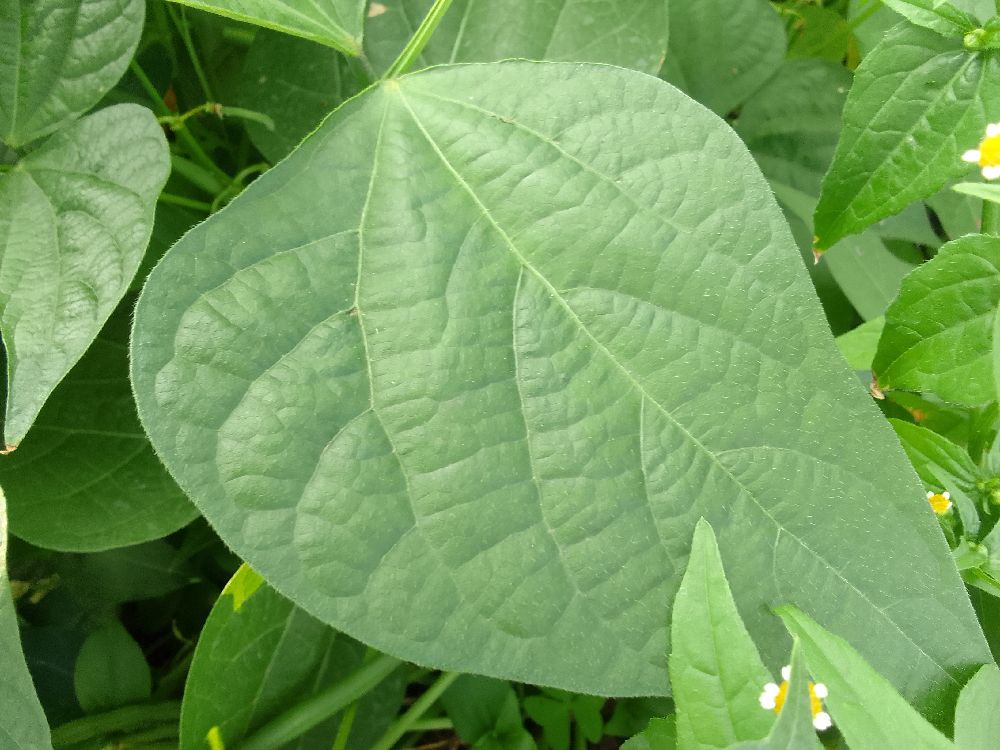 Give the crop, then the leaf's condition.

common bean, healthy
